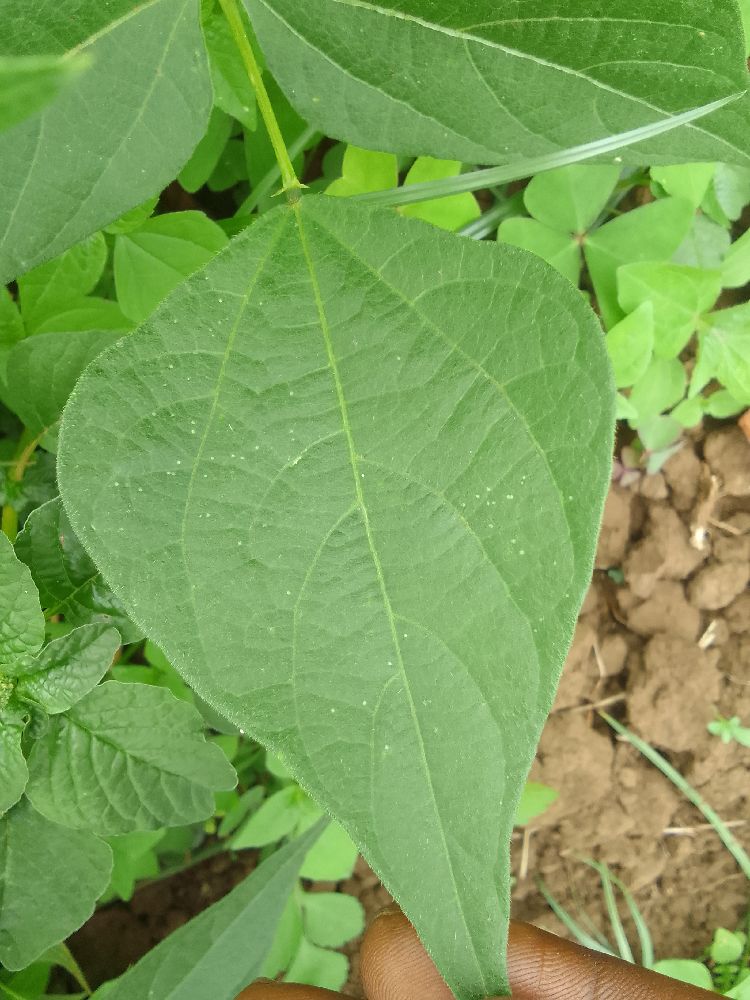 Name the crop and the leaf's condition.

common bean, healthy
